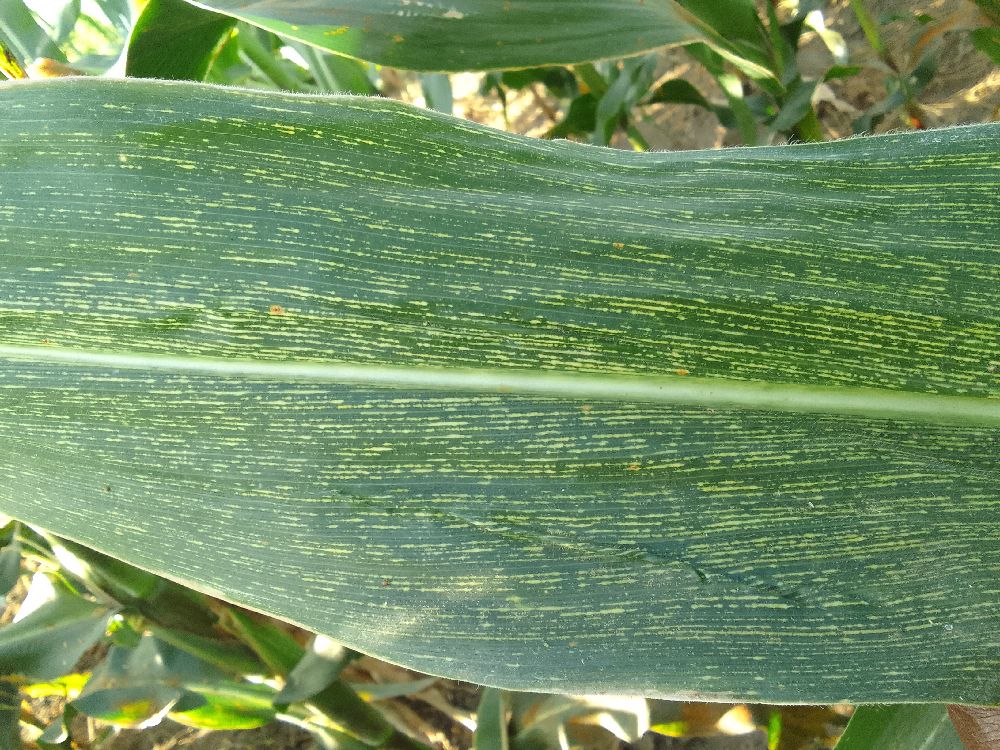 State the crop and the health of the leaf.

maize, maize streak virus
